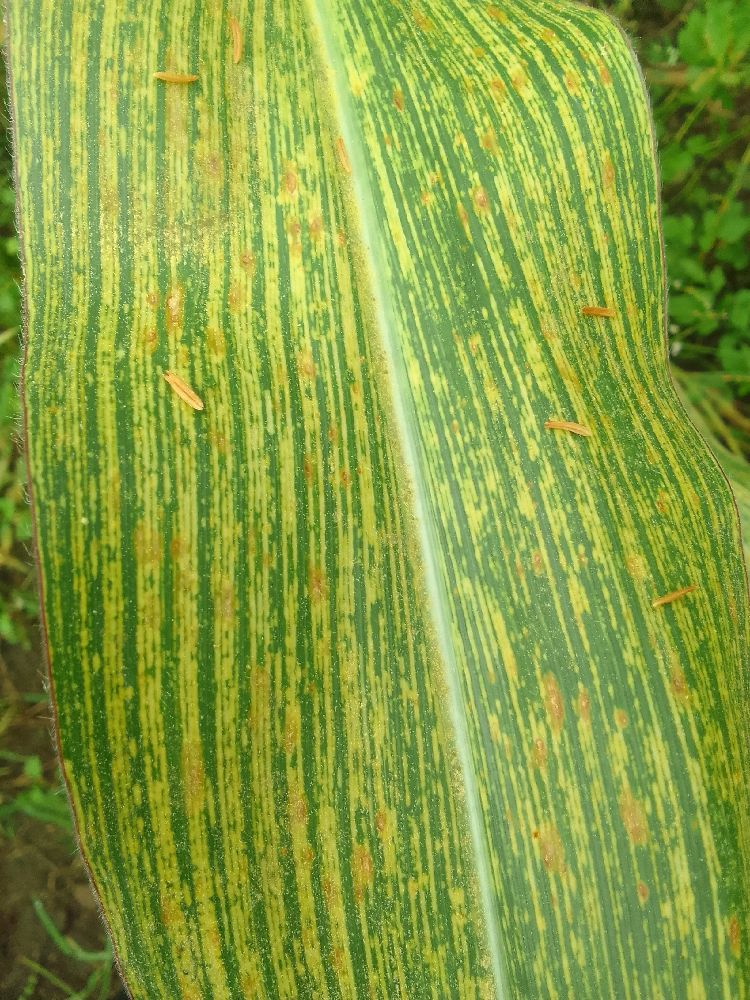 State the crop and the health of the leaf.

maize, maize streak virus
